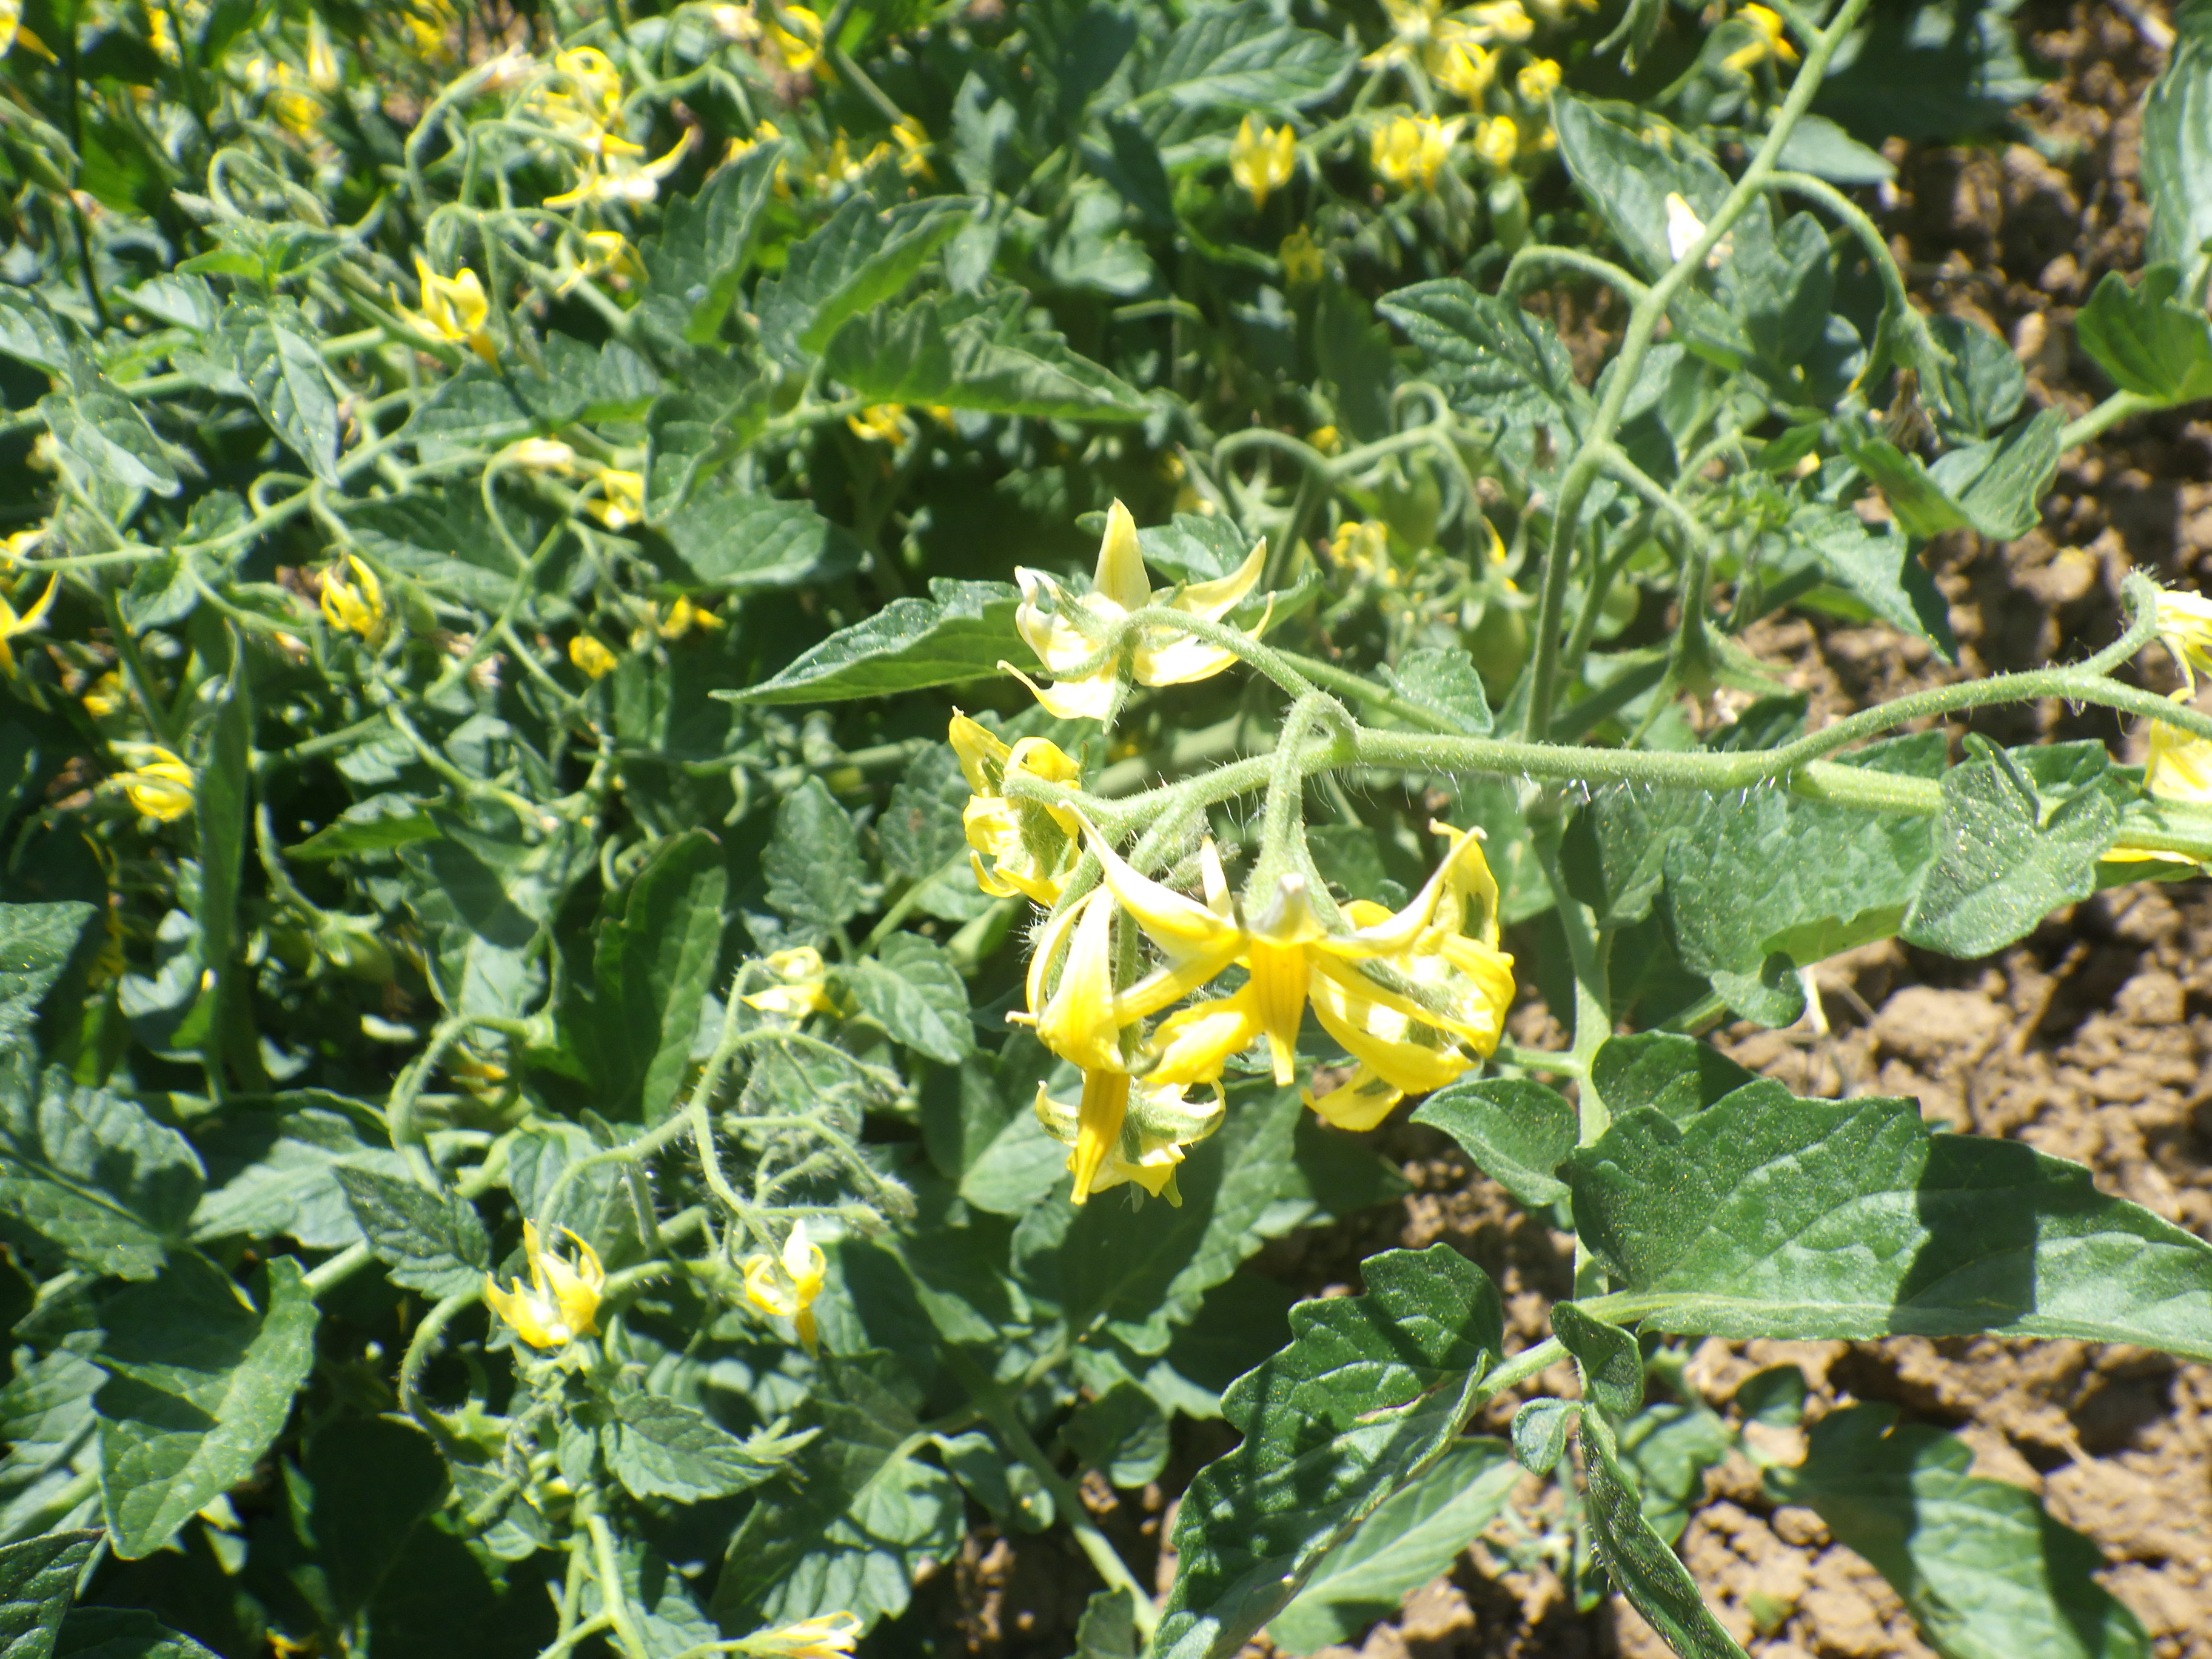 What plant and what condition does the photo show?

tomato, phytophagous
